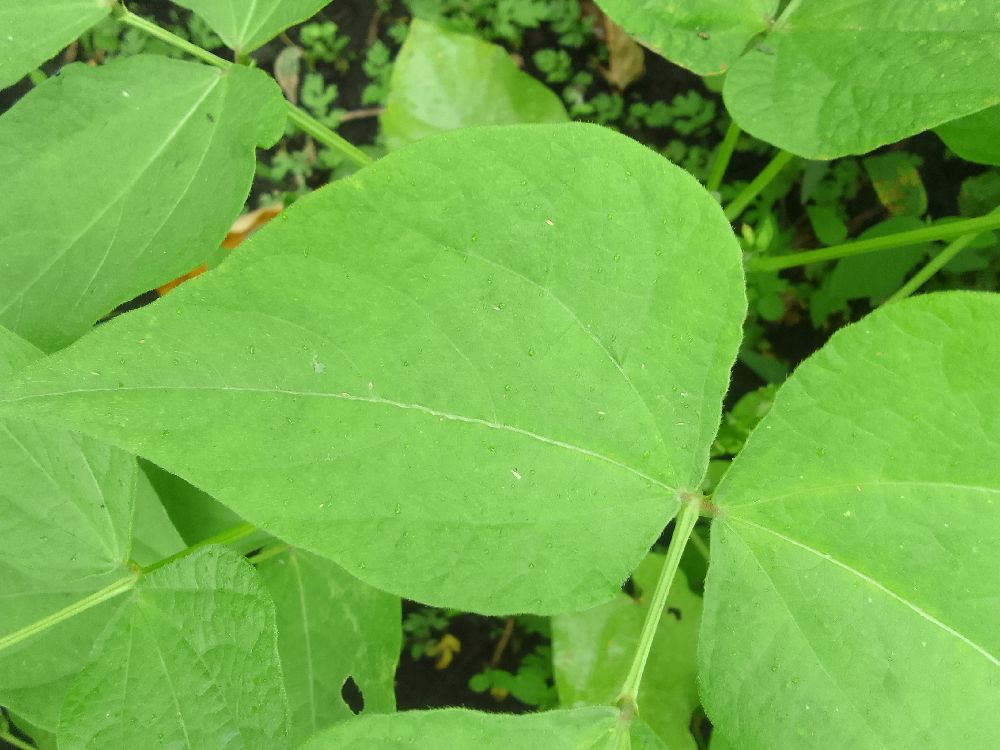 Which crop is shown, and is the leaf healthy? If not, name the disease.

common bean, healthy
